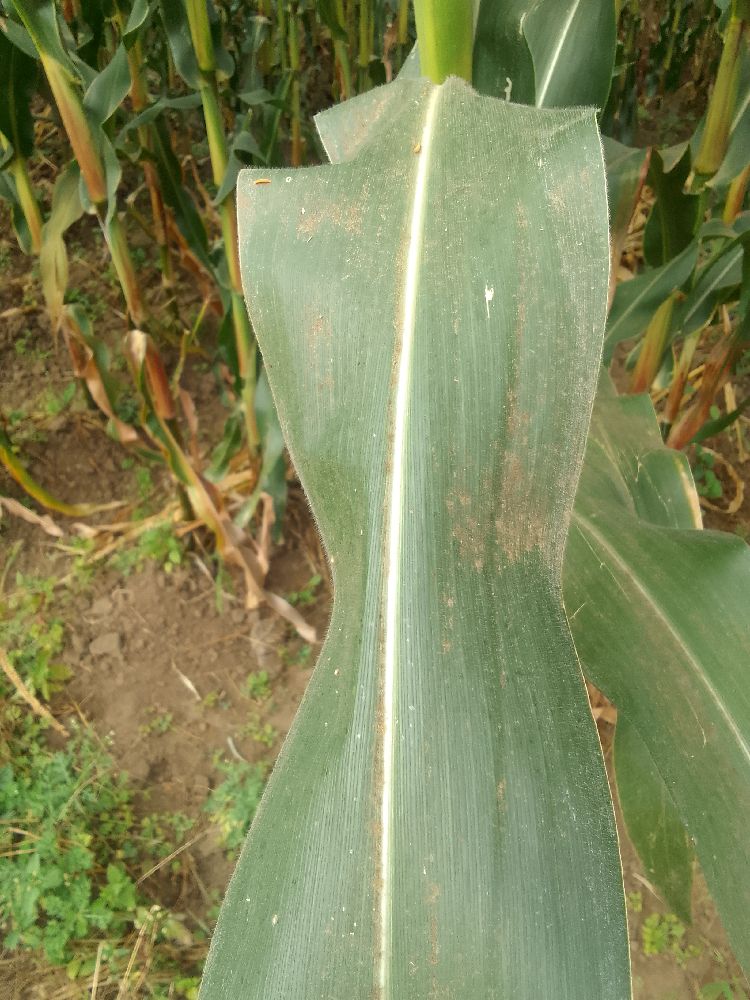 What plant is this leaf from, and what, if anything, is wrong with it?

maize, healthy
